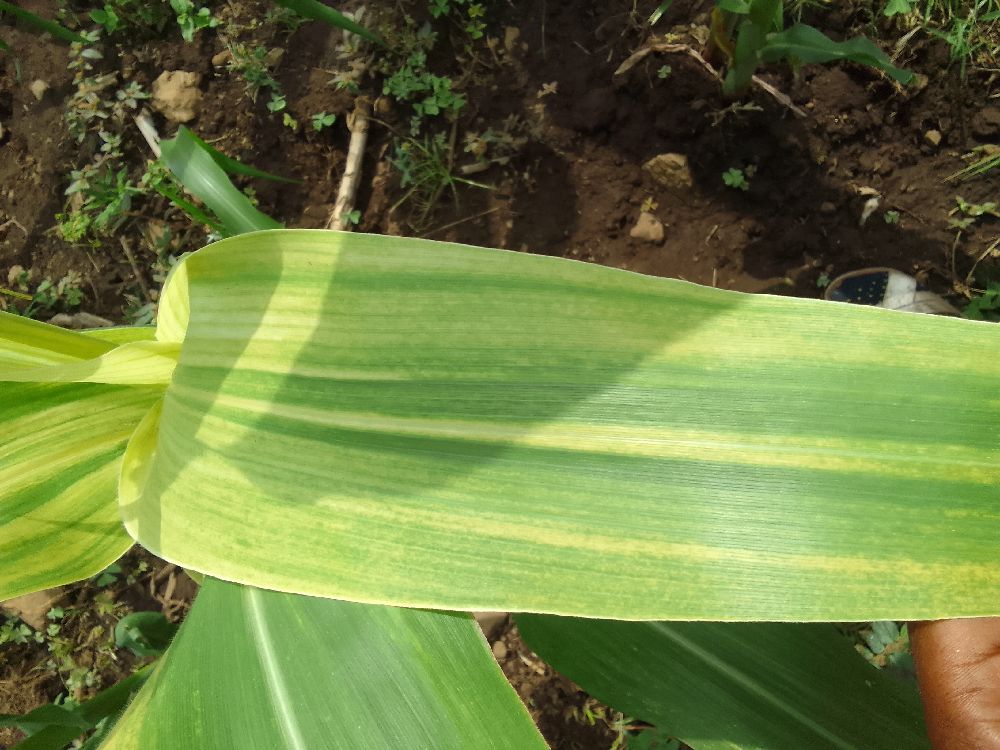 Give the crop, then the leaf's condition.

maize, maize lethal necrosis
